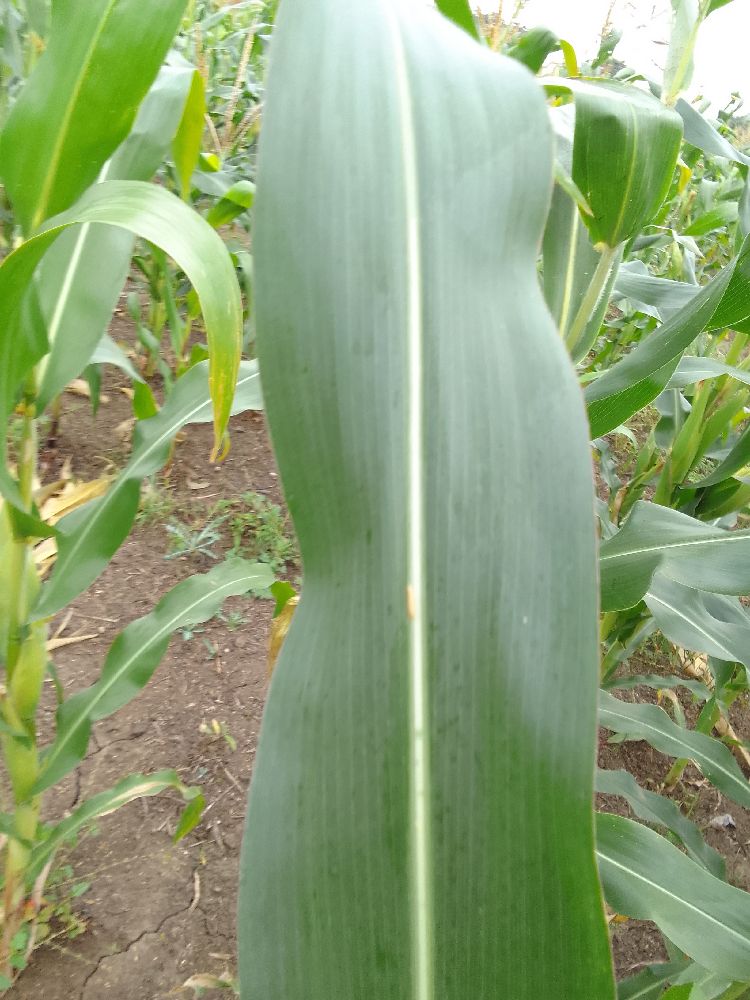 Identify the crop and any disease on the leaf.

maize, healthy
